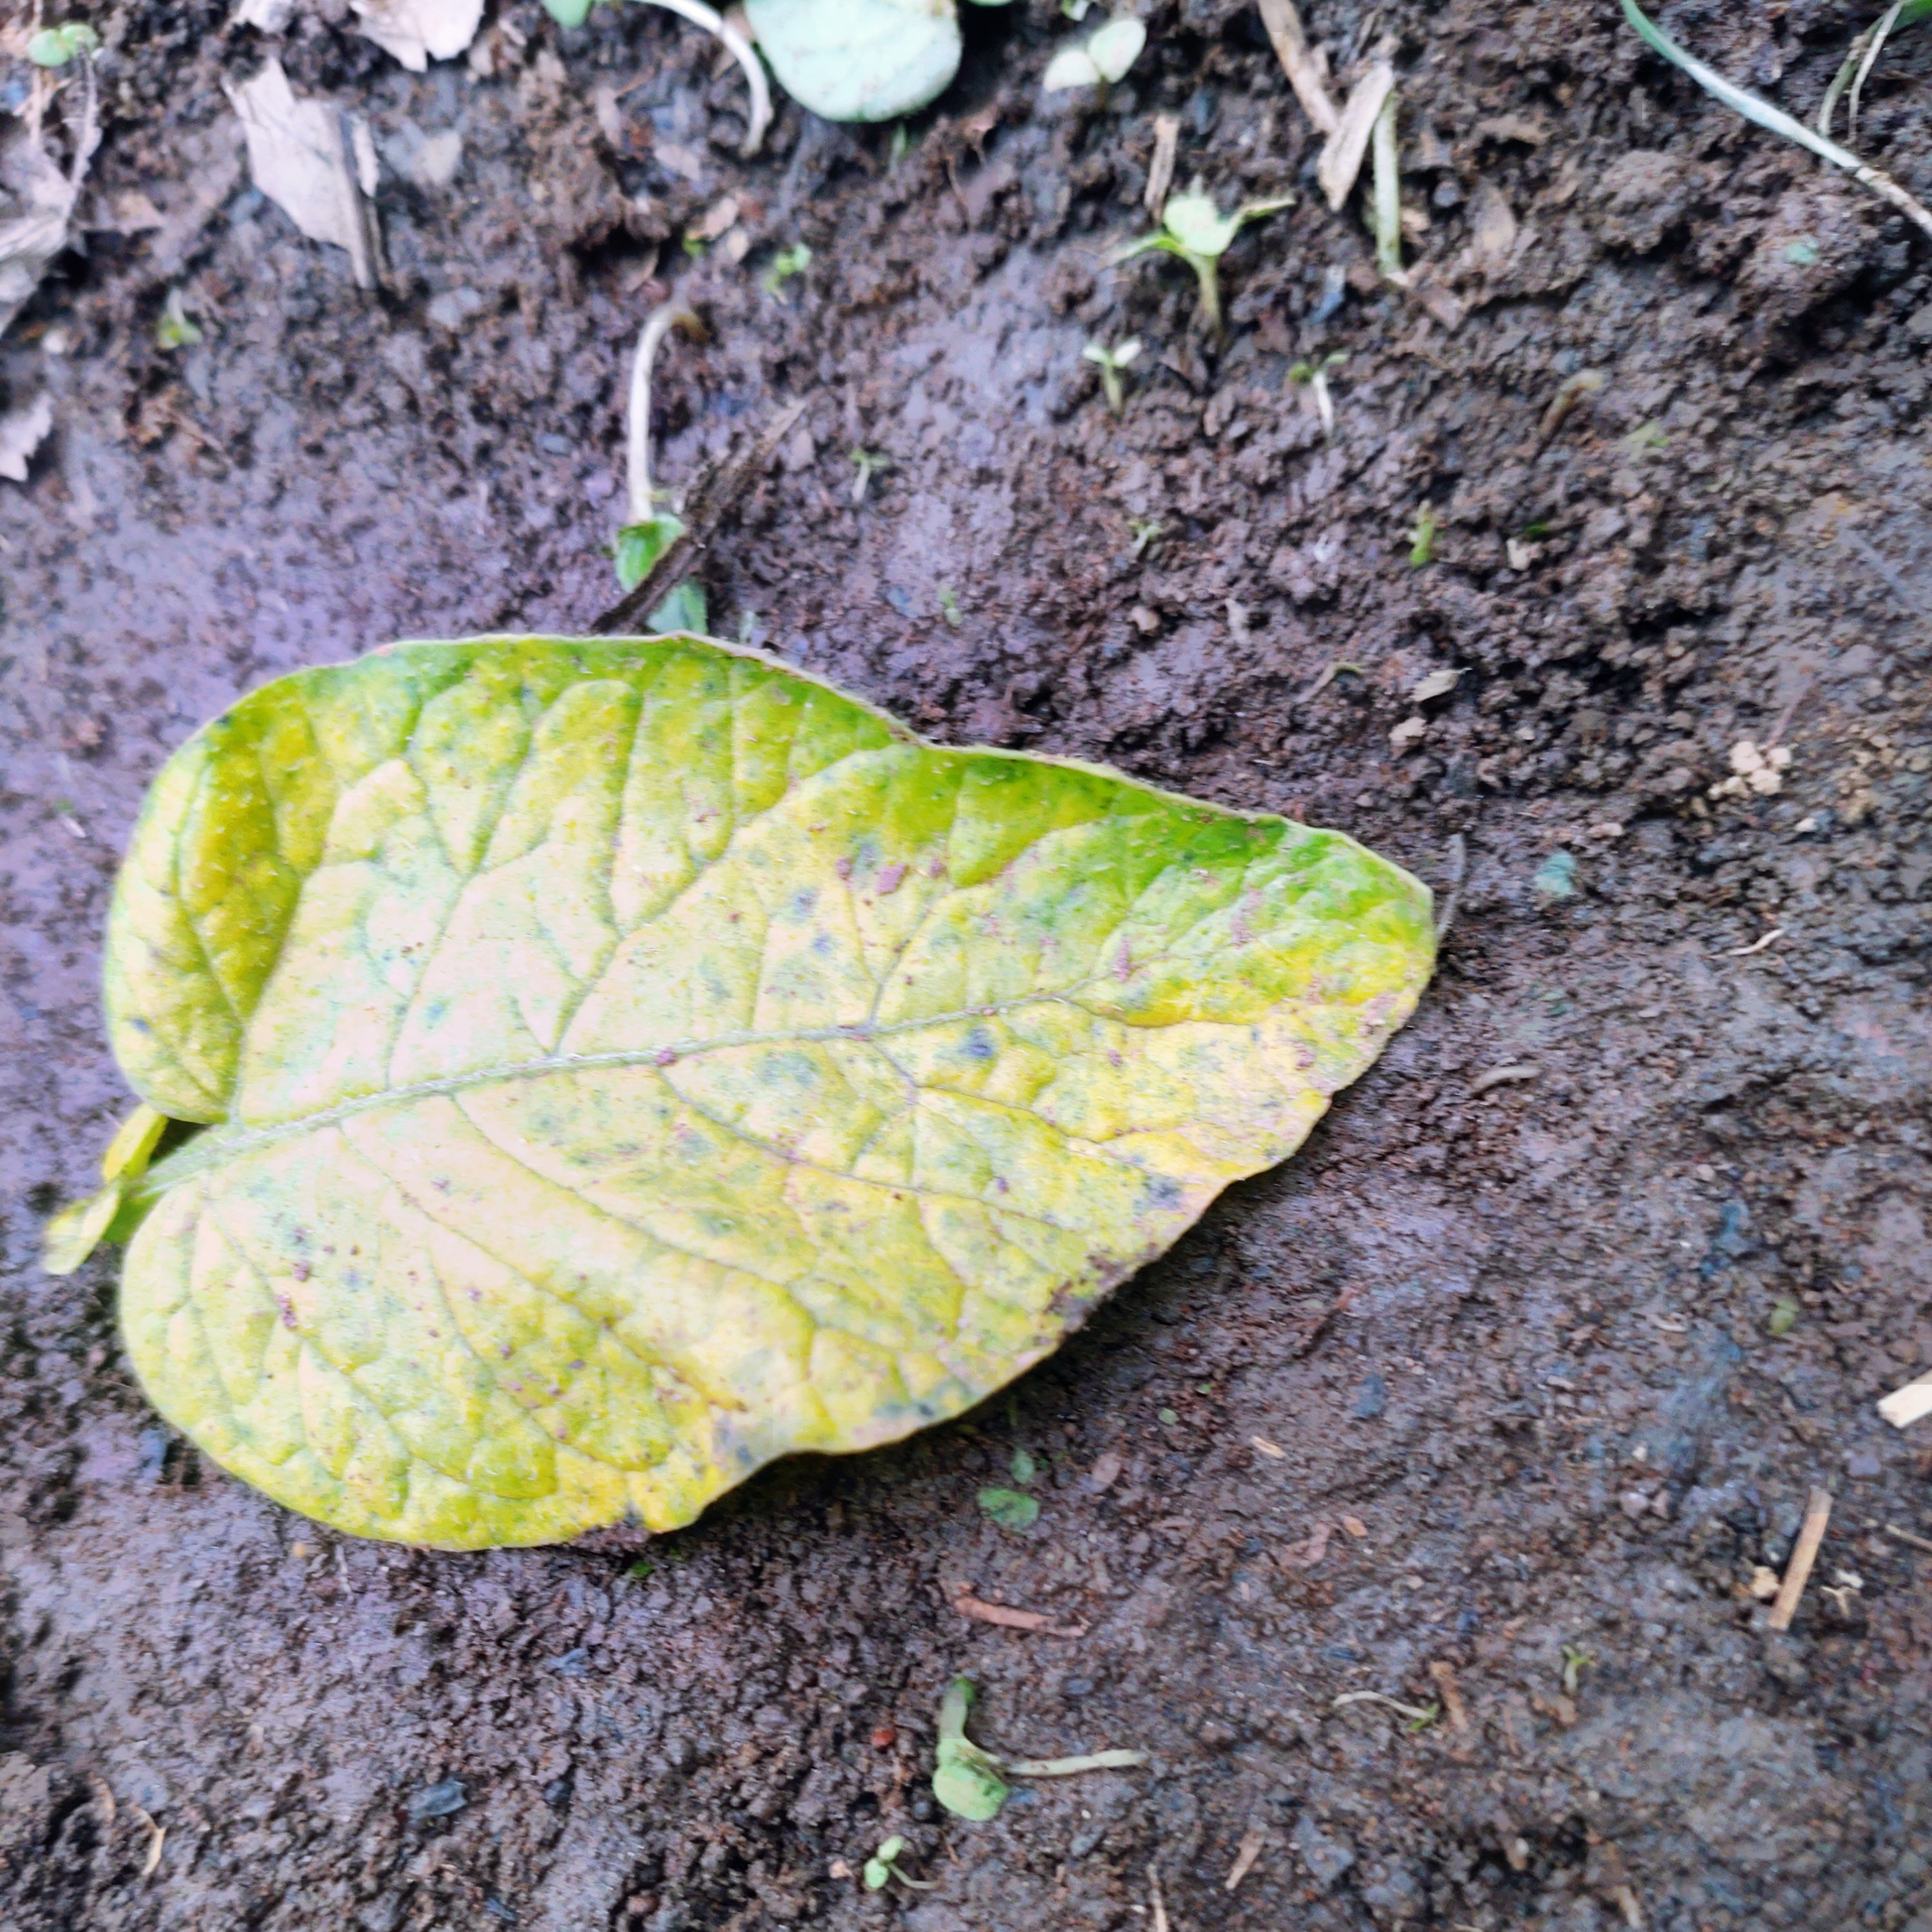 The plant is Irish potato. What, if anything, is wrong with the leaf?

late blight
